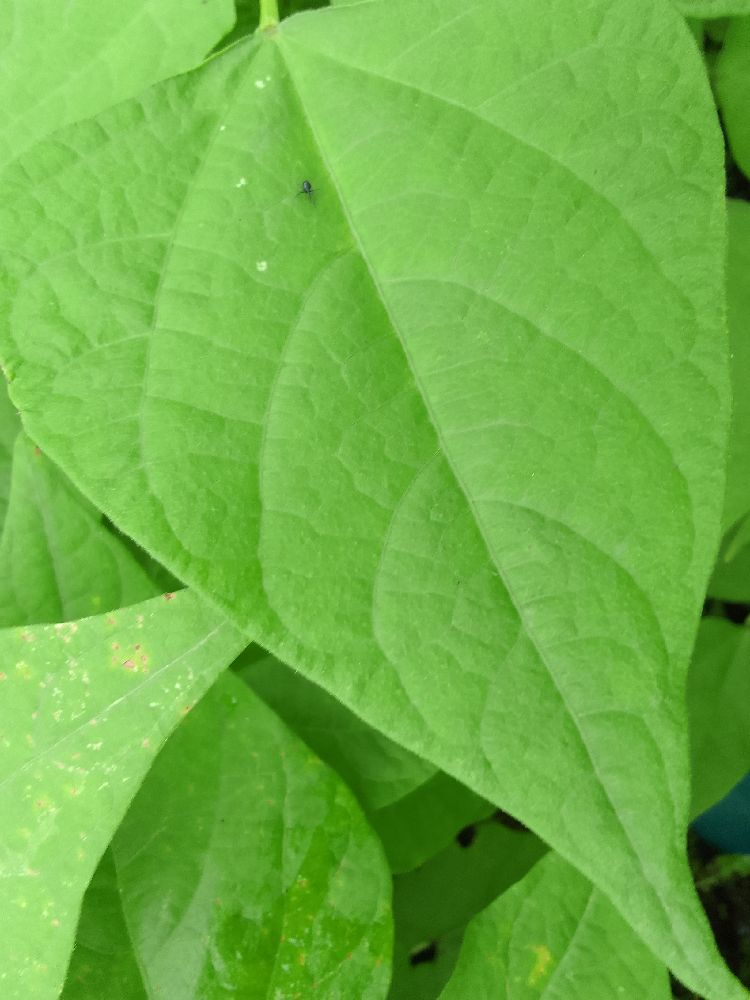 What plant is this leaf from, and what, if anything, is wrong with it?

common bean, healthy
